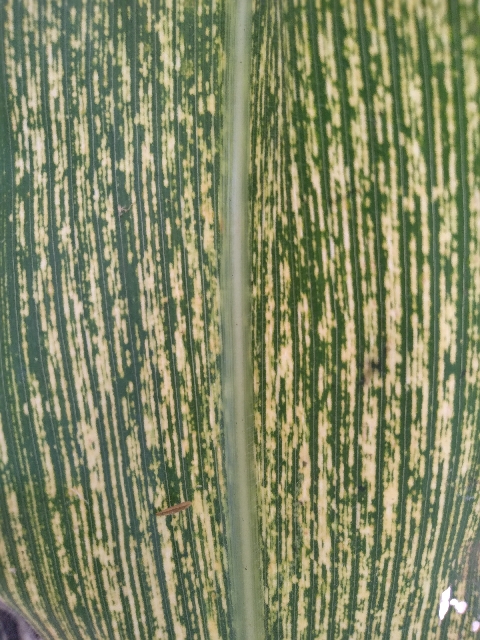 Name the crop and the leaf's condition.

maize, maize streak virus
